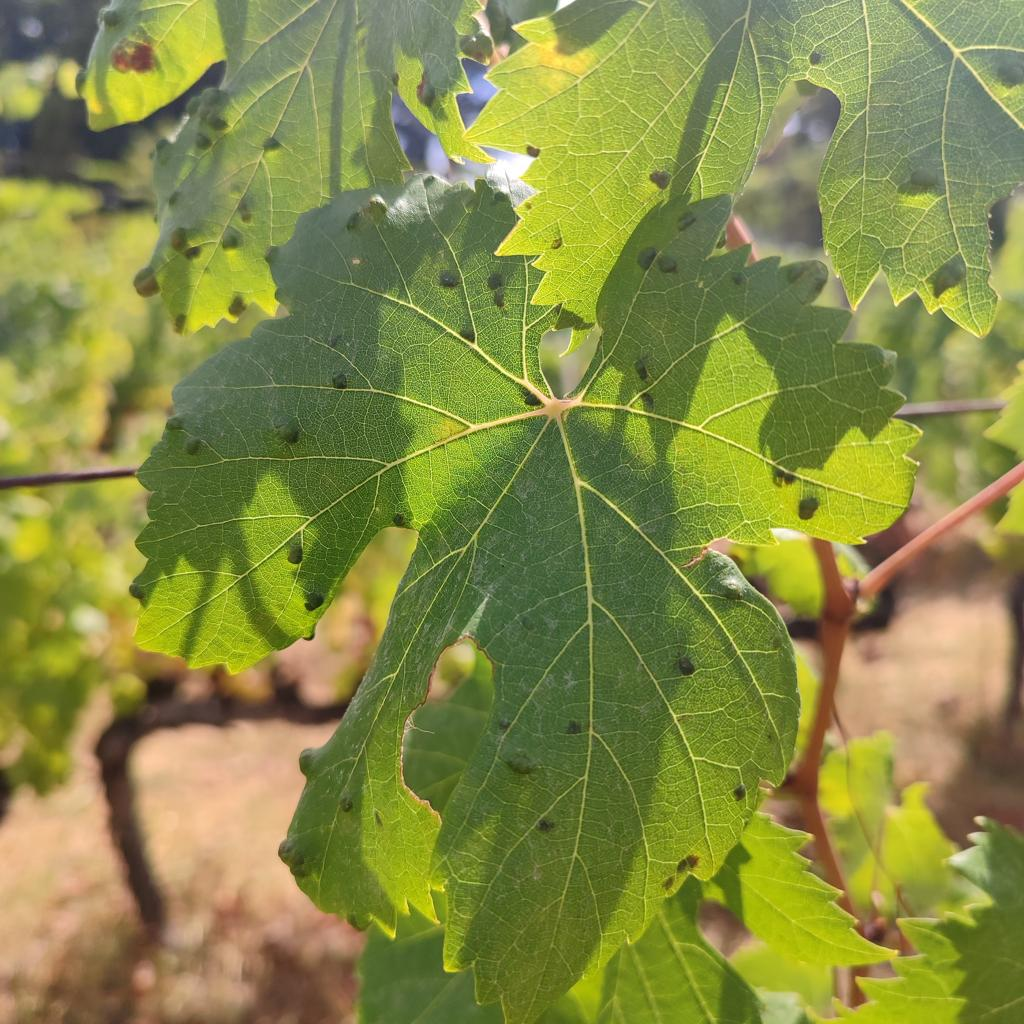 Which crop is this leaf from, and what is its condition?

grapevine, erineum mite
